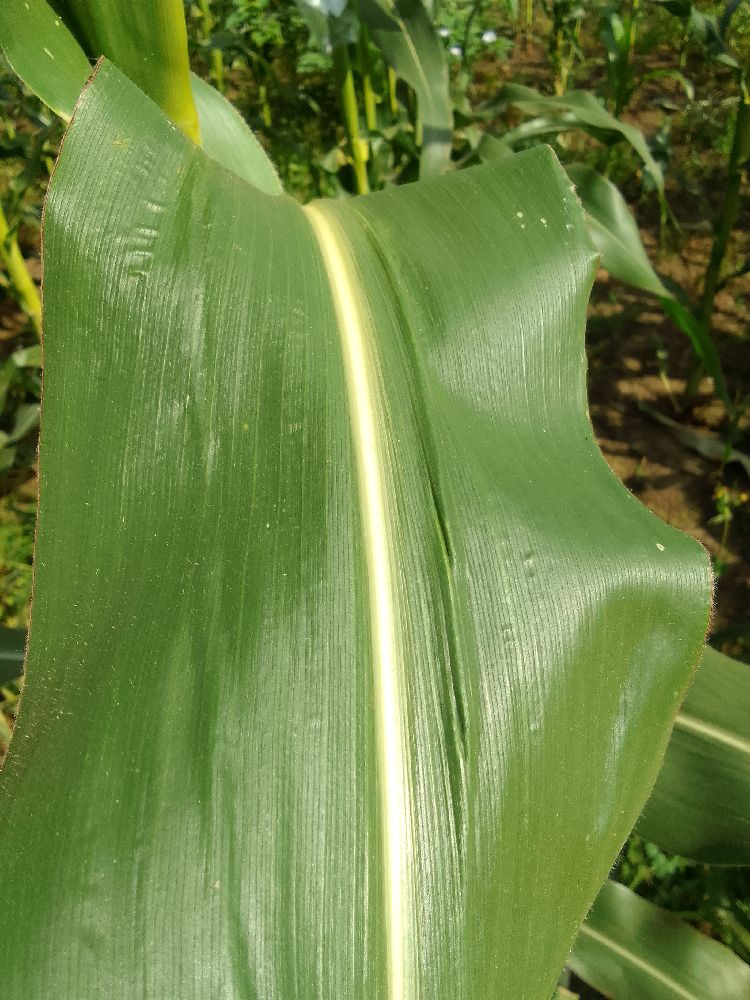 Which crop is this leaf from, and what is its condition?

maize, healthy
